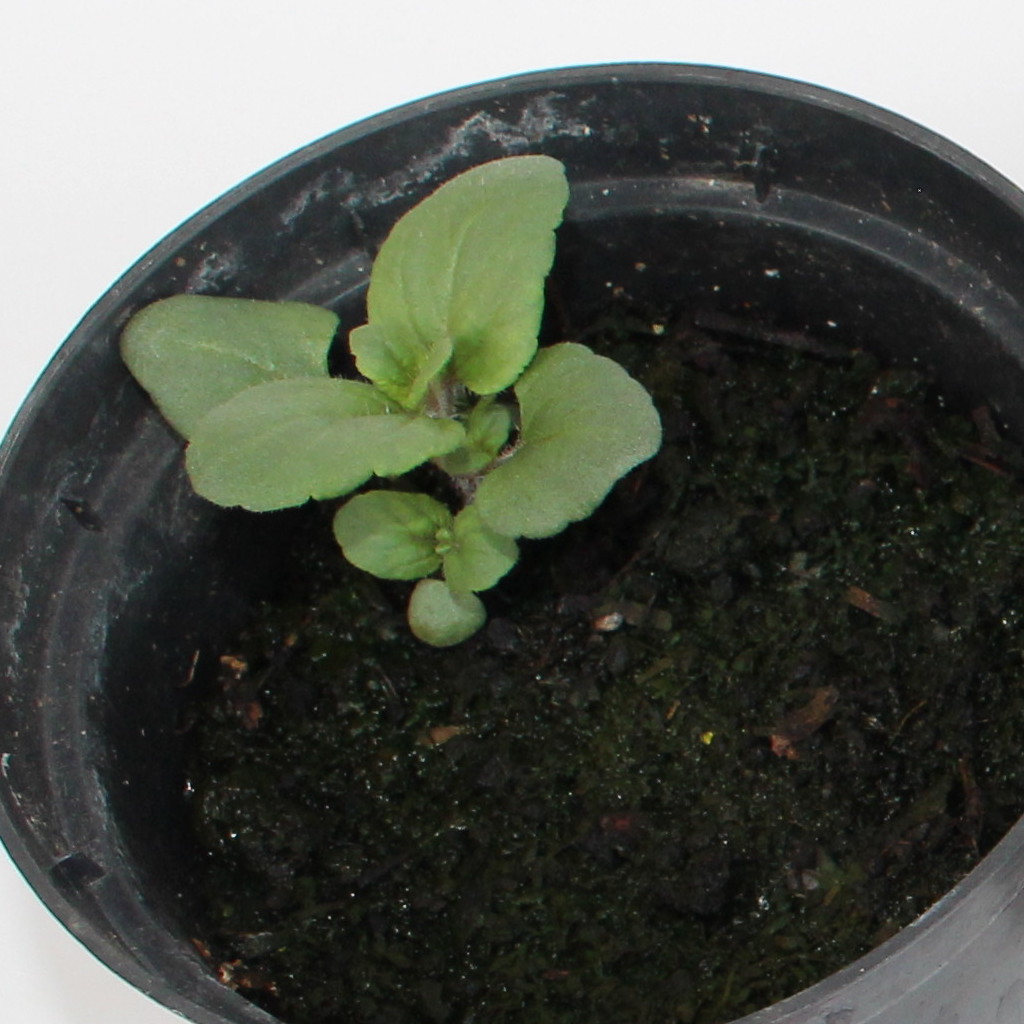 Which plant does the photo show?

Veronica persica
